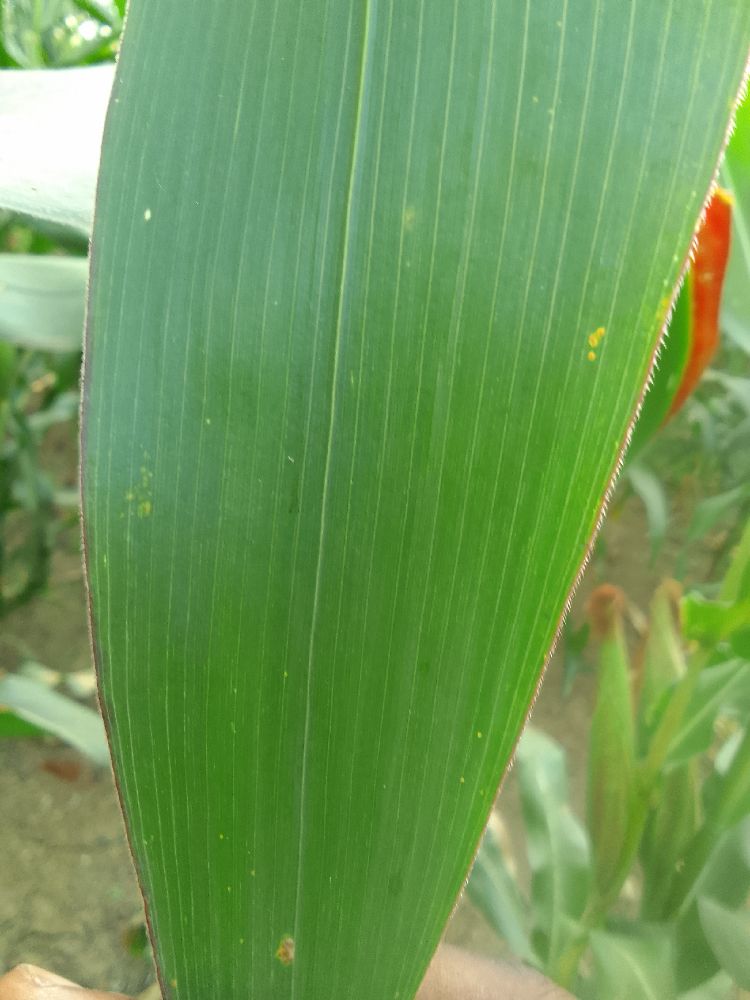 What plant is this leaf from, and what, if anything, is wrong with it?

maize, healthy
